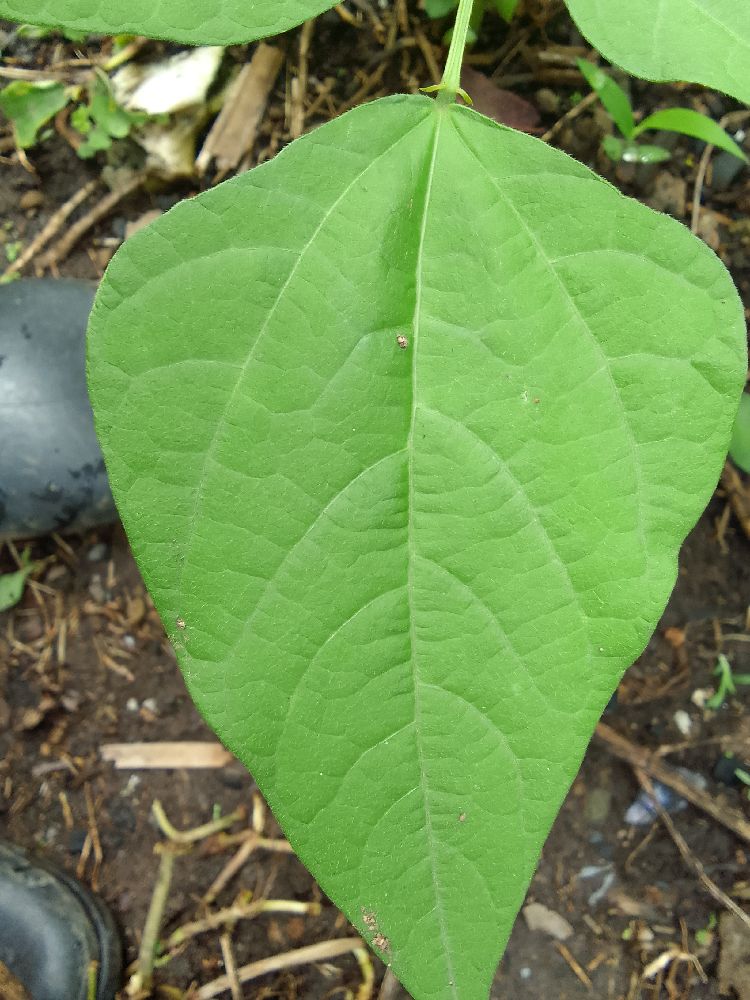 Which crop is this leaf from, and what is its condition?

common bean, healthy
